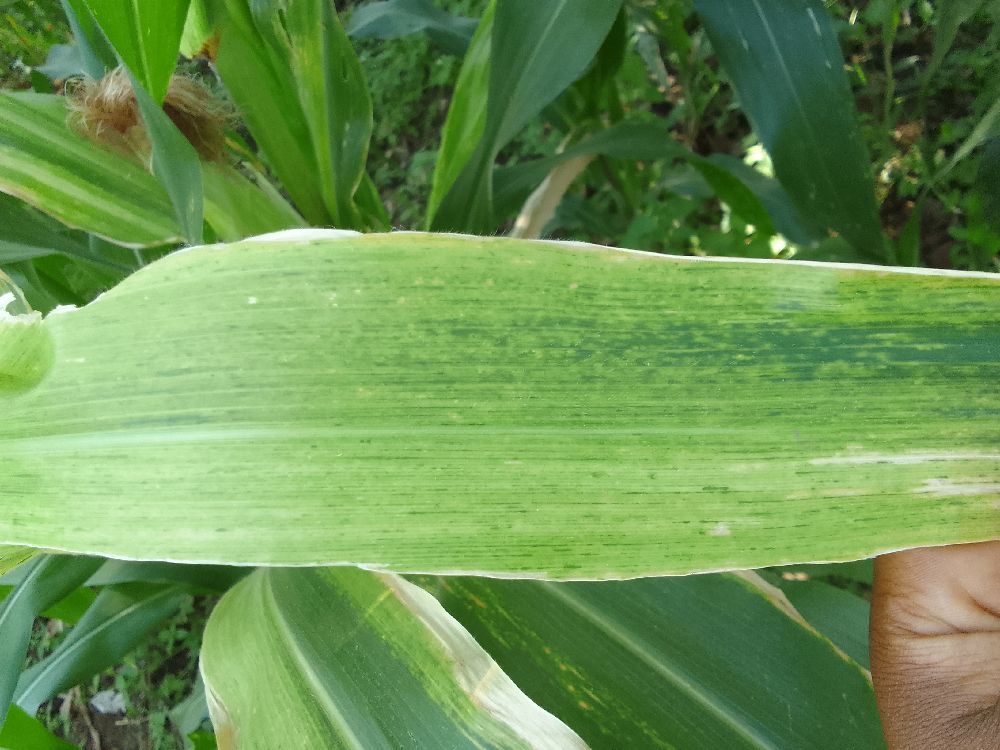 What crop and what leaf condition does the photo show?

maize, maize lethal necrosis
